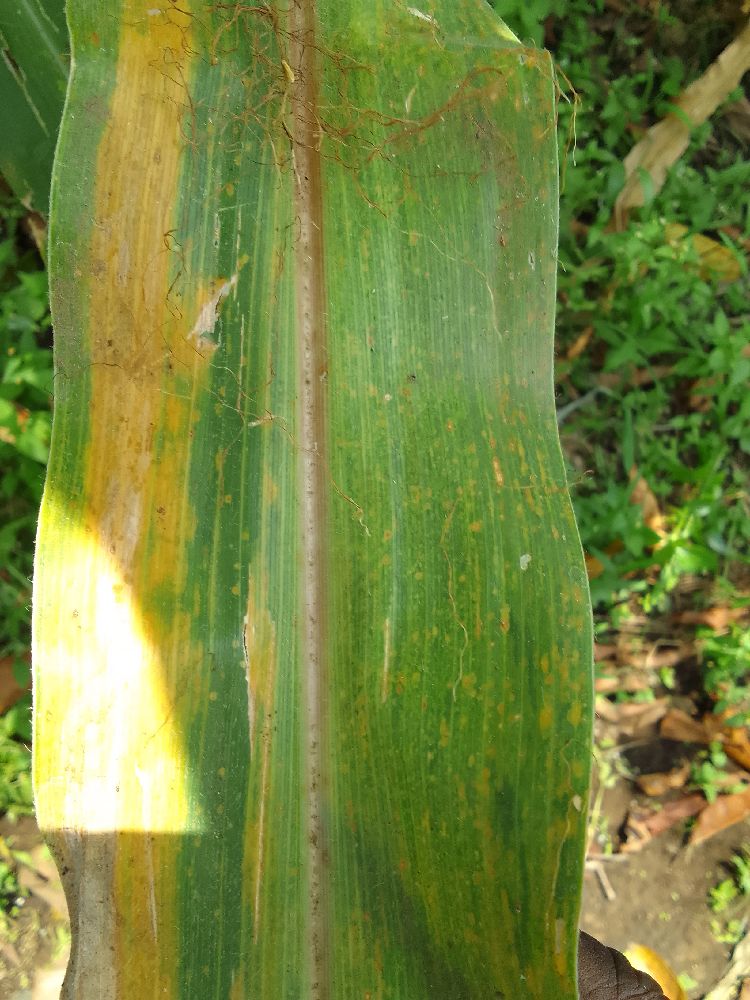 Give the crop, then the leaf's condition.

maize, maize lethal necrosis
